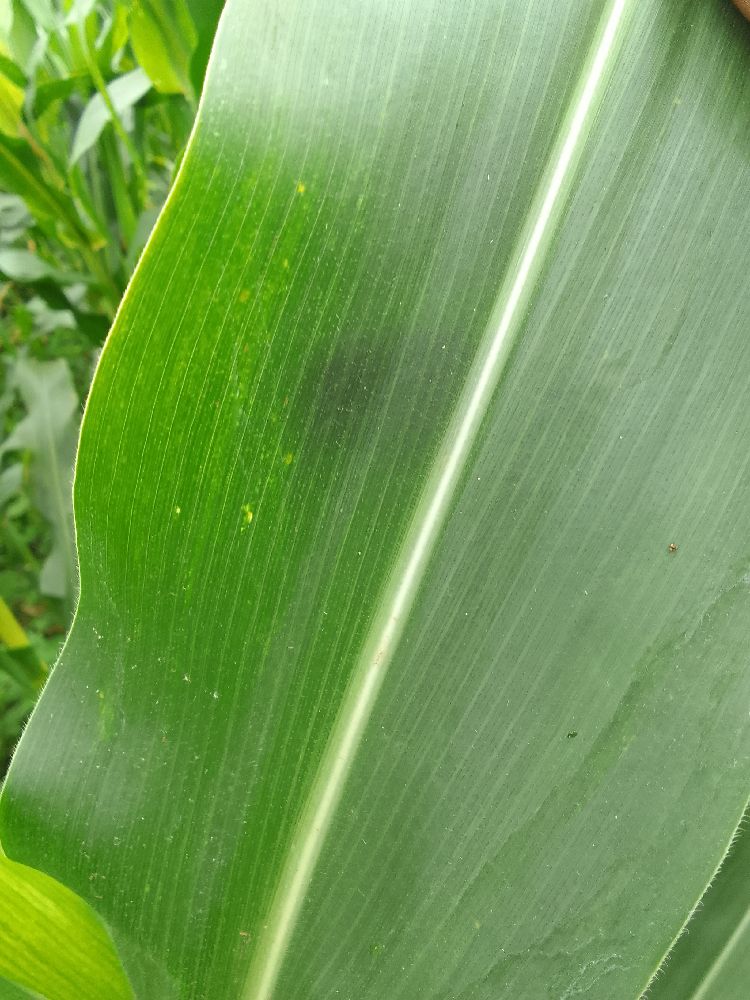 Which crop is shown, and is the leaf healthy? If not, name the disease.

maize, healthy
